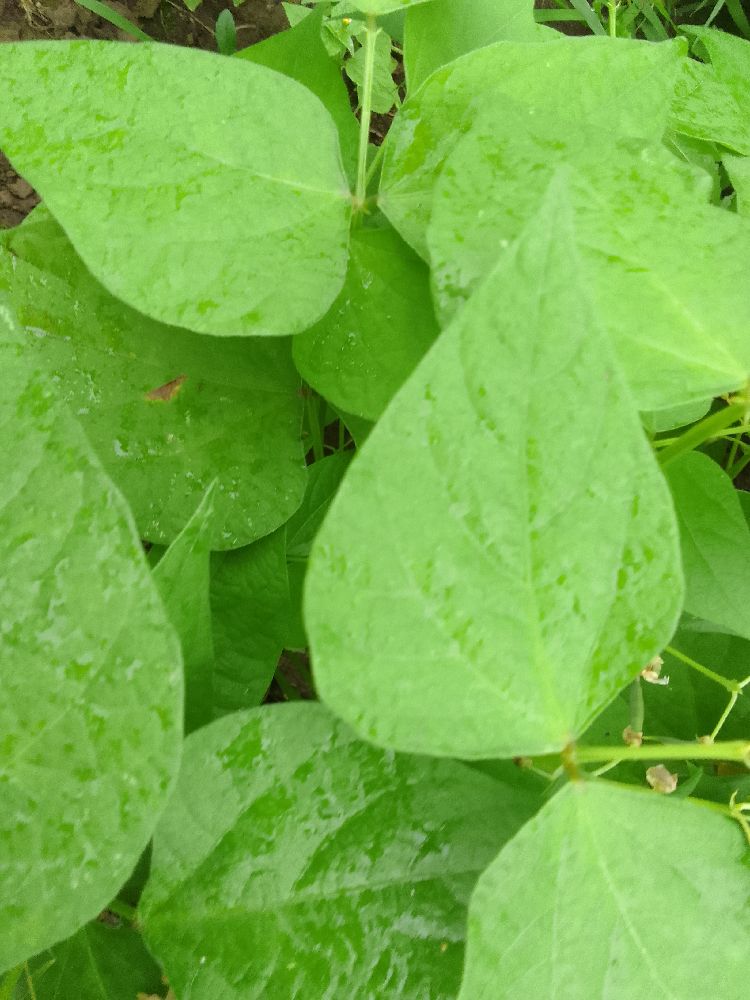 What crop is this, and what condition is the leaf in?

common bean, healthy
